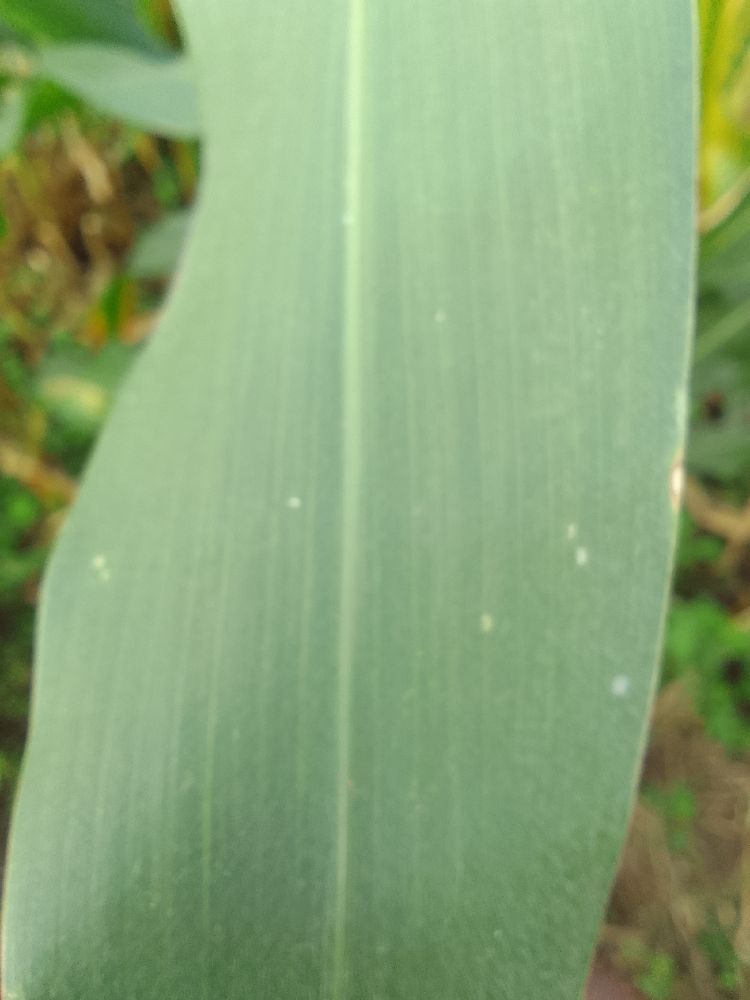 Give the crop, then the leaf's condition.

common bean, healthy
